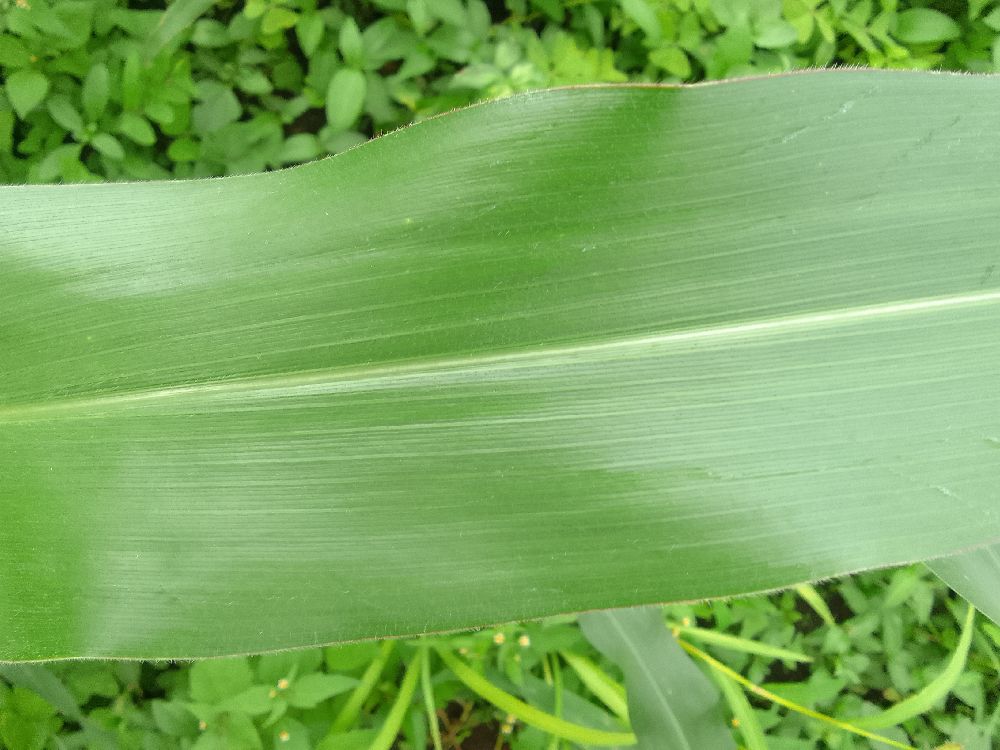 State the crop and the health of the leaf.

maize, healthy
